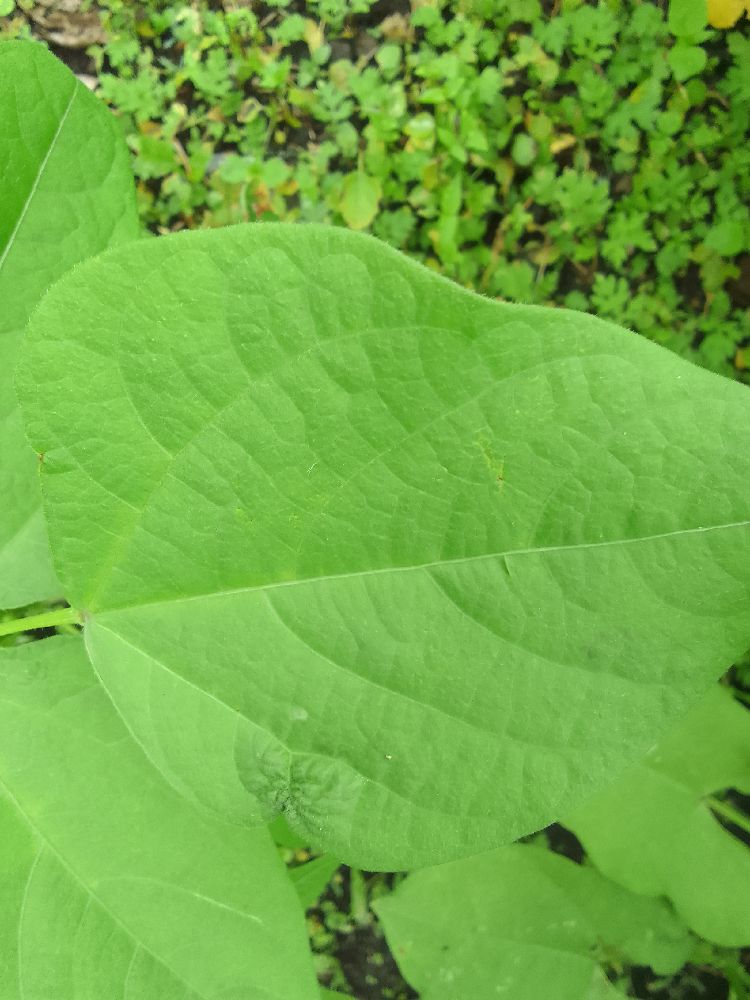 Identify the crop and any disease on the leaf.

common bean, healthy
